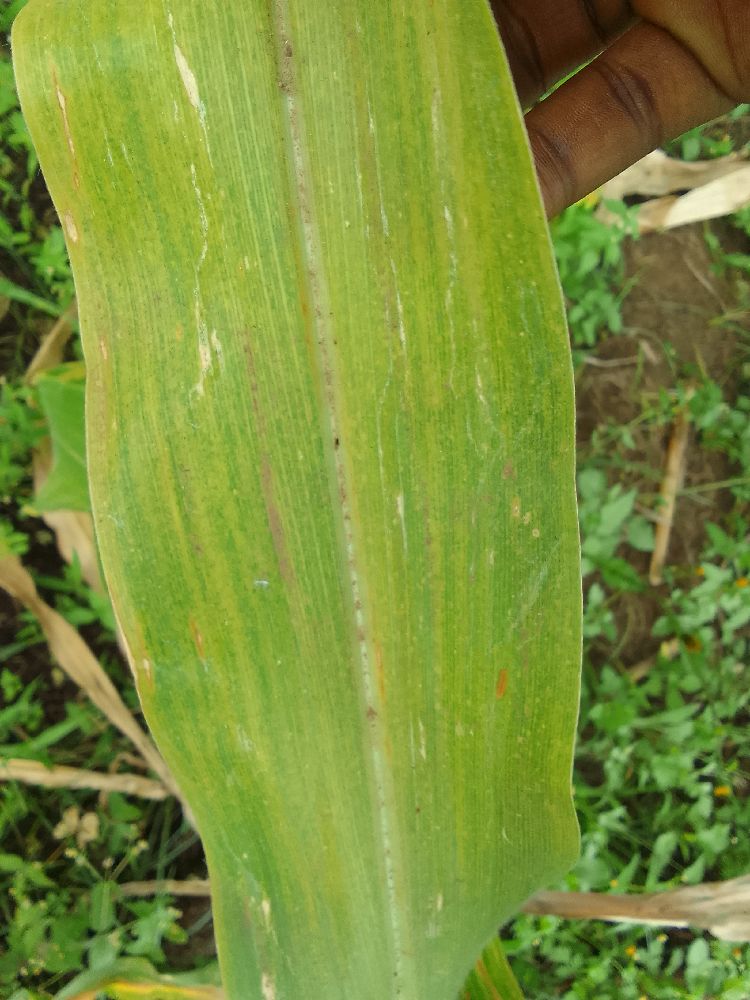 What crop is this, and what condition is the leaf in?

maize, maize lethal necrosis
